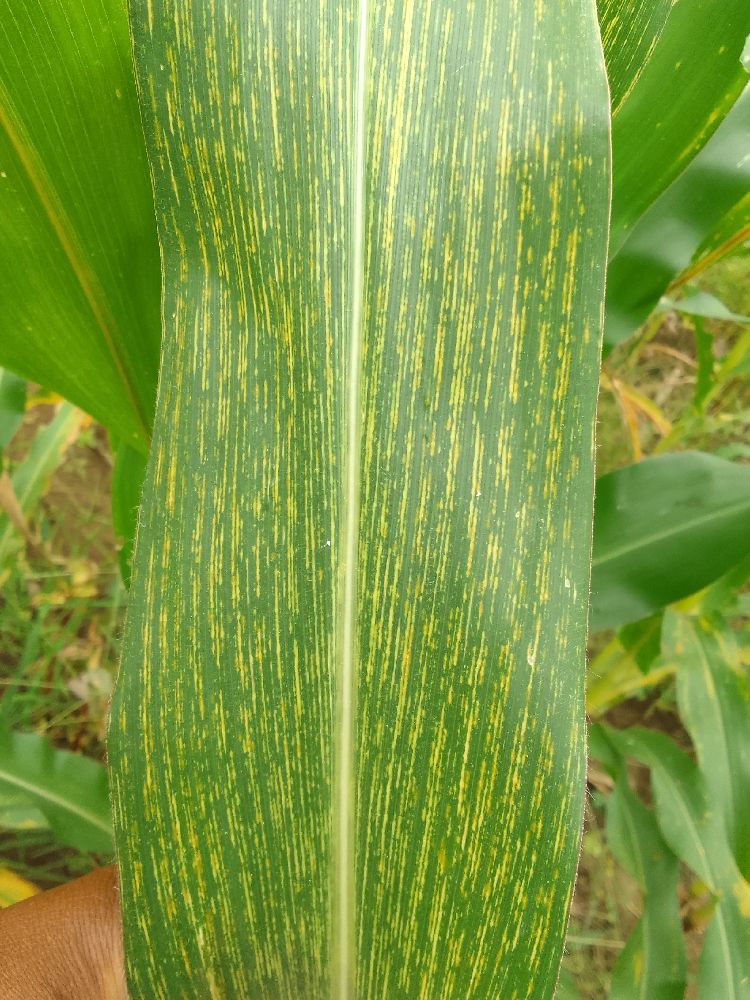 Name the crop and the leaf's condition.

maize, maize streak virus
